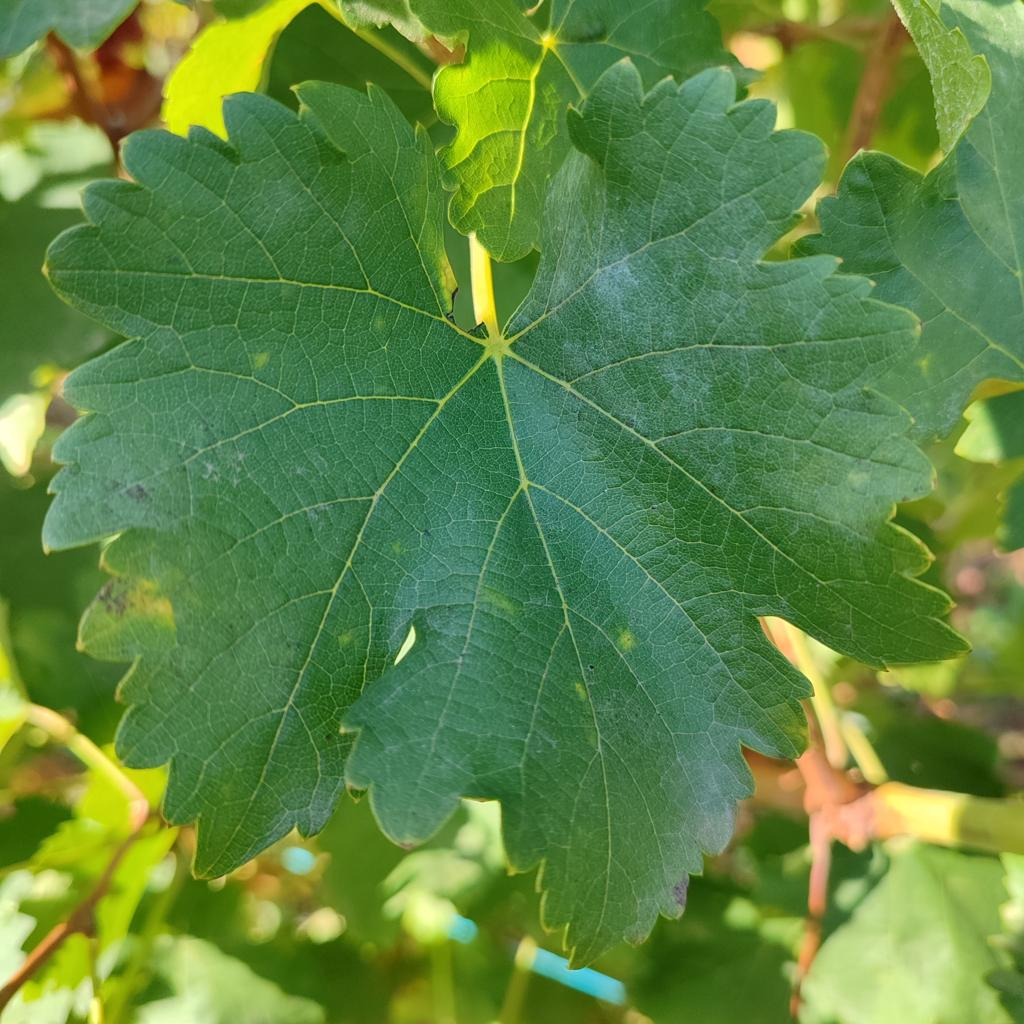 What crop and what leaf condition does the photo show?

grapevine, powdery mildew
